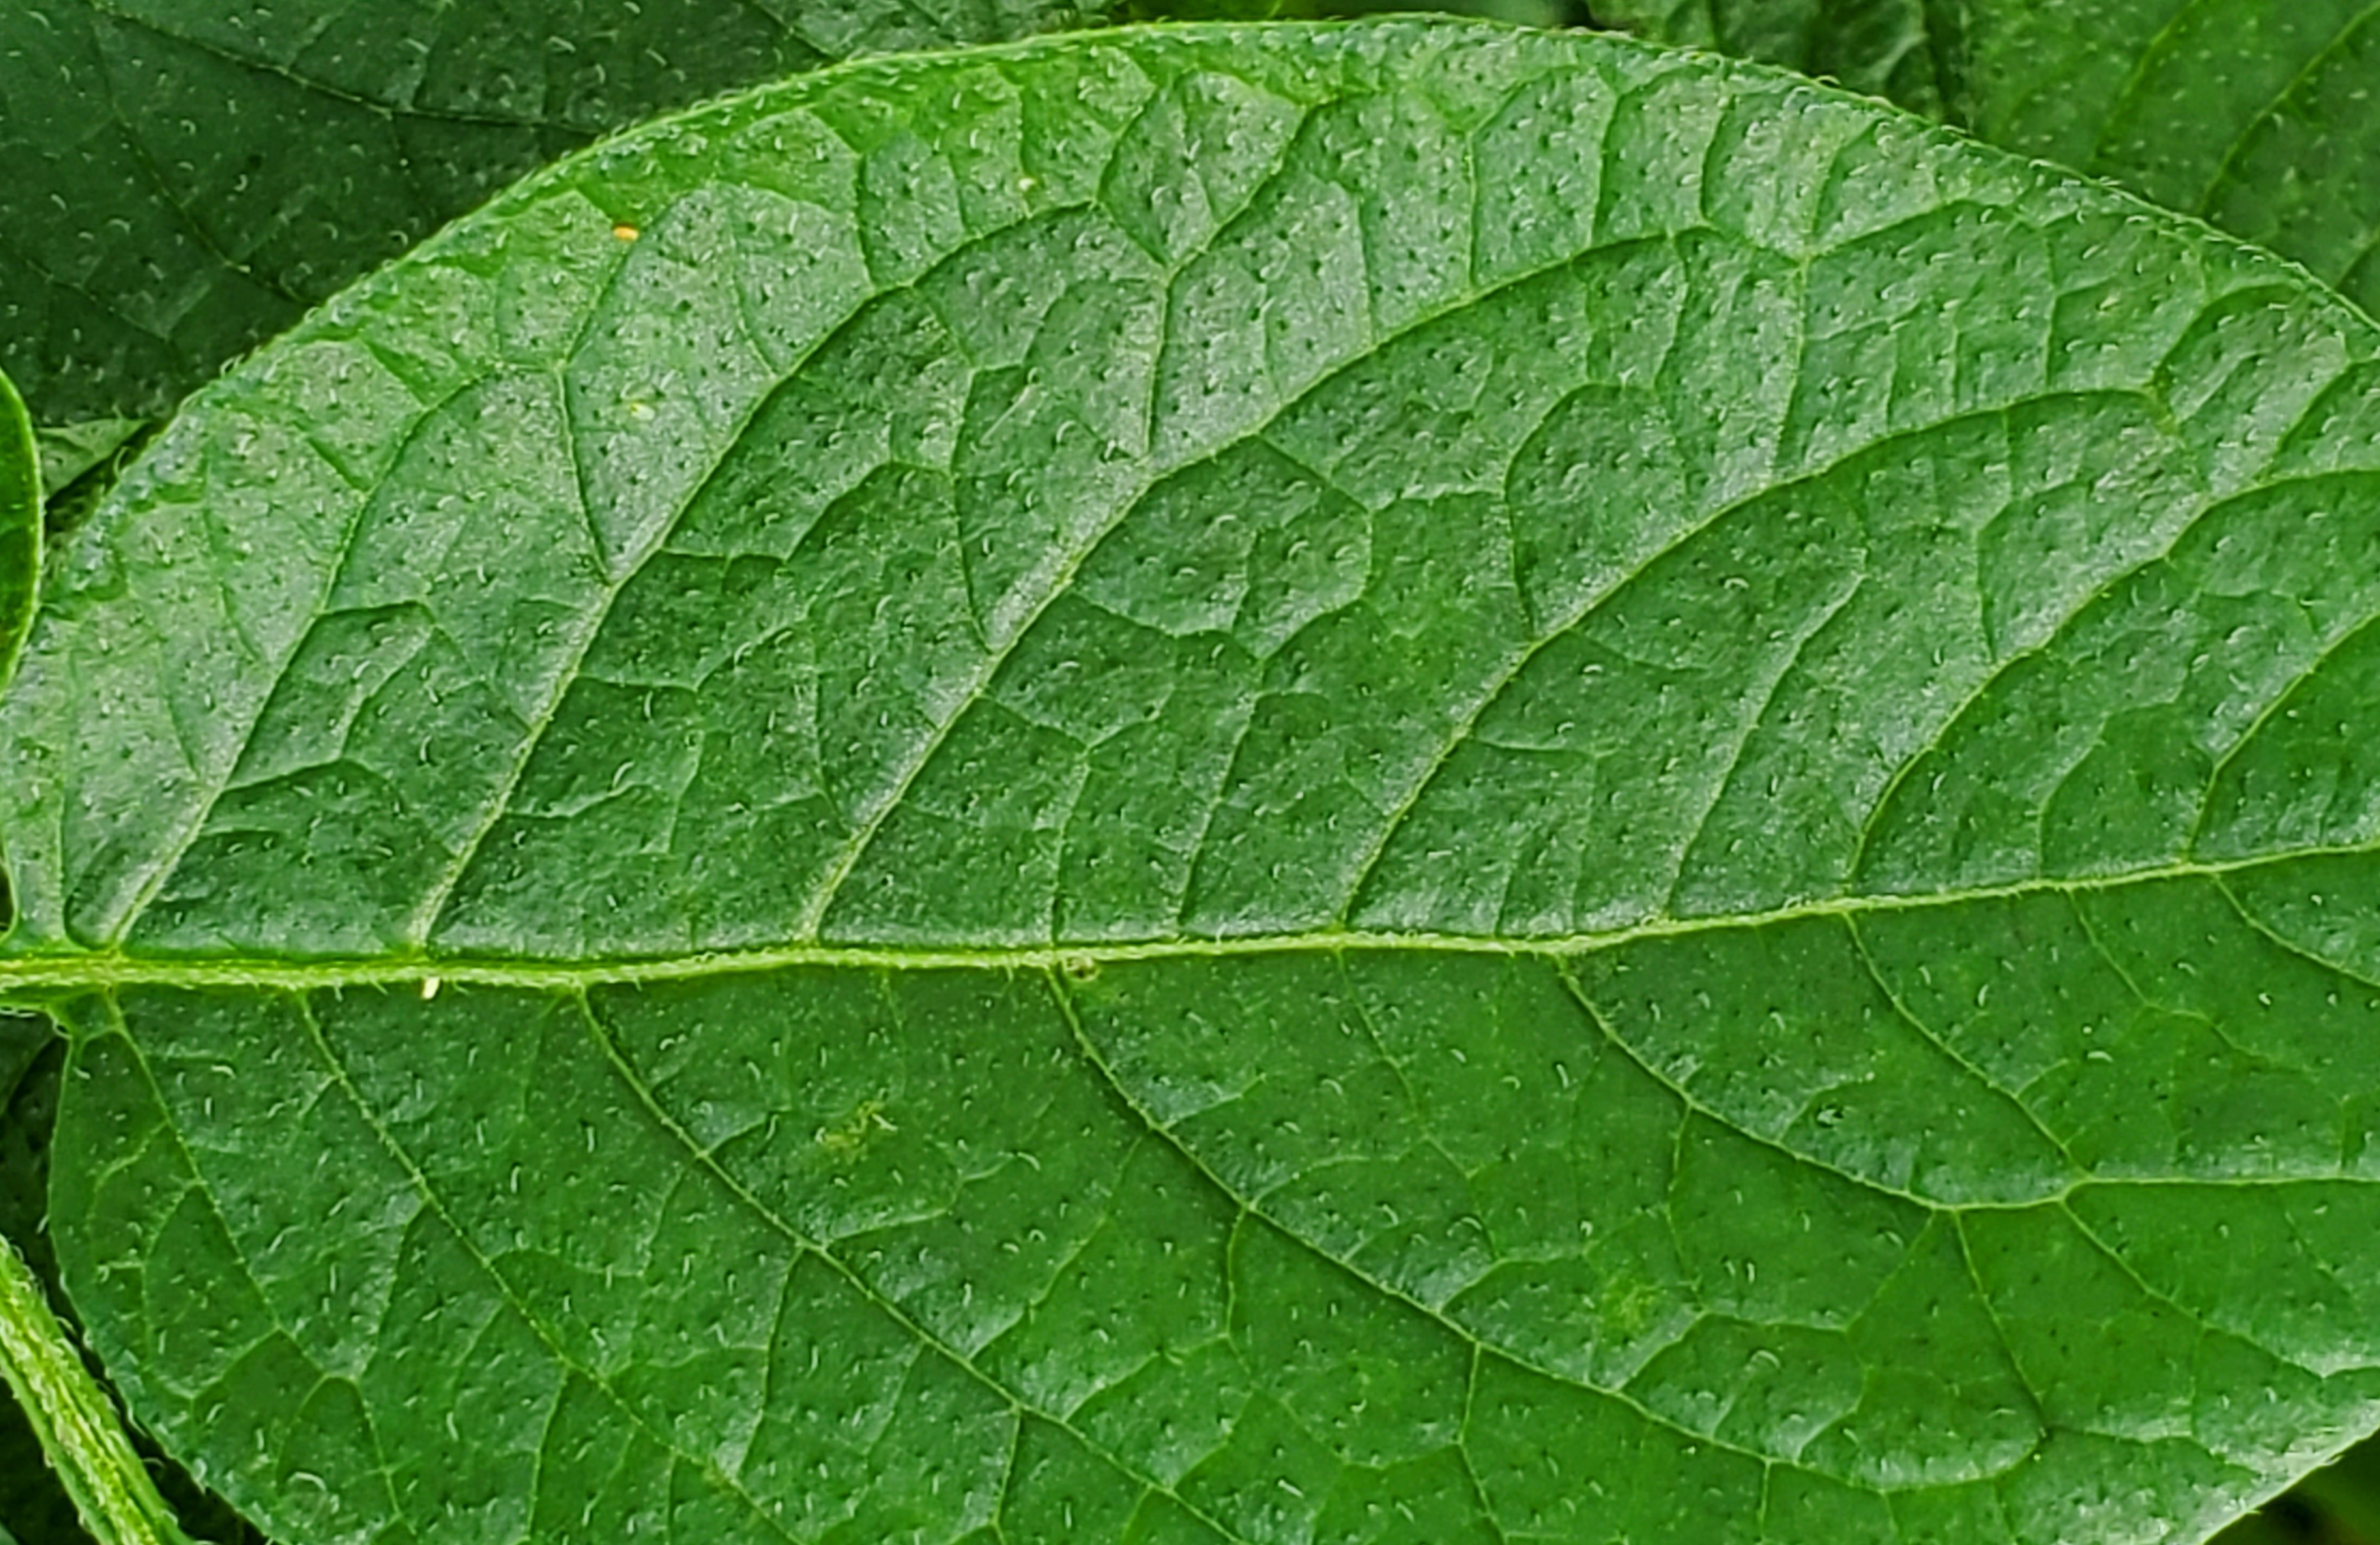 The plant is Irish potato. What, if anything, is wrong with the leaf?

healthy
